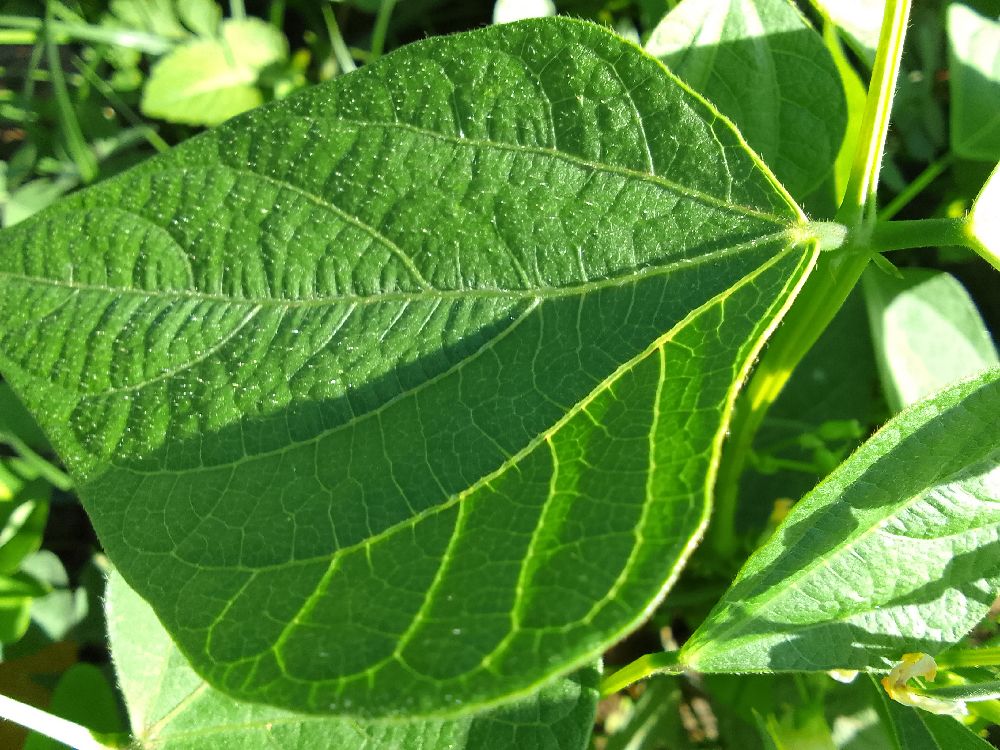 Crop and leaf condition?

common bean, healthy
